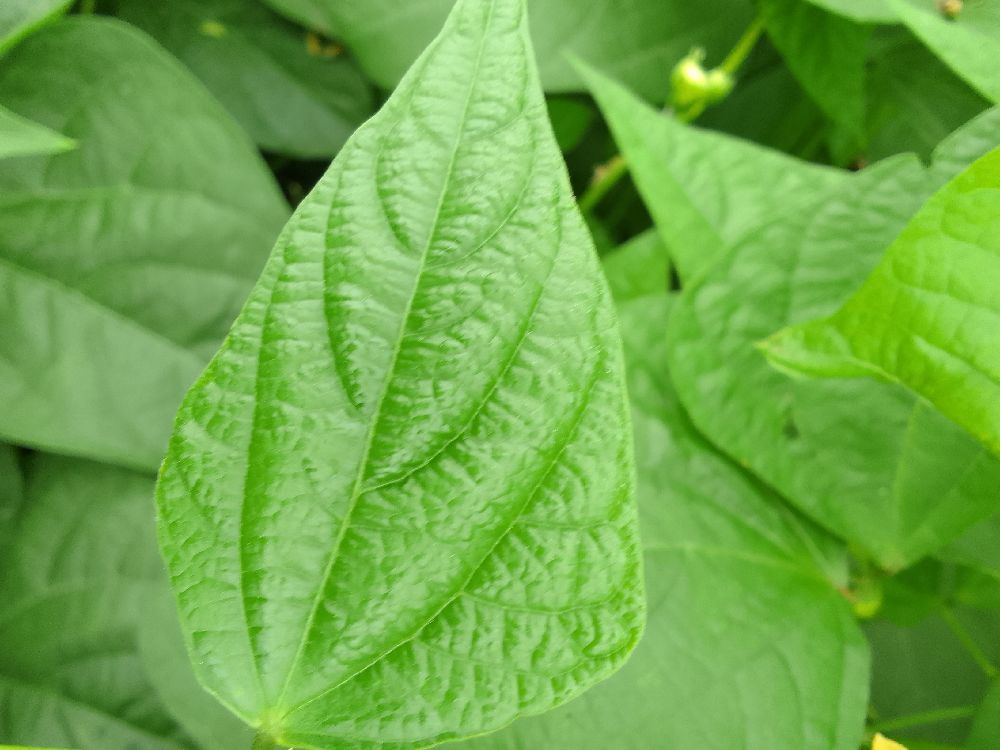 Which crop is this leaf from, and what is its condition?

common bean, healthy
